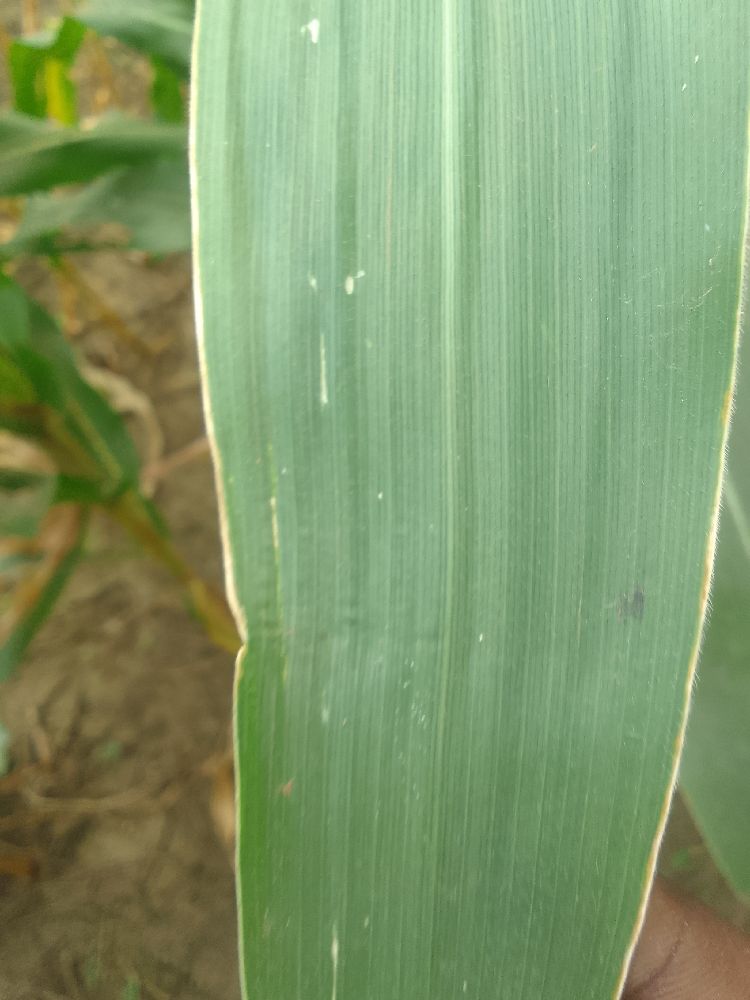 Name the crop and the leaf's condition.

maize, healthy
